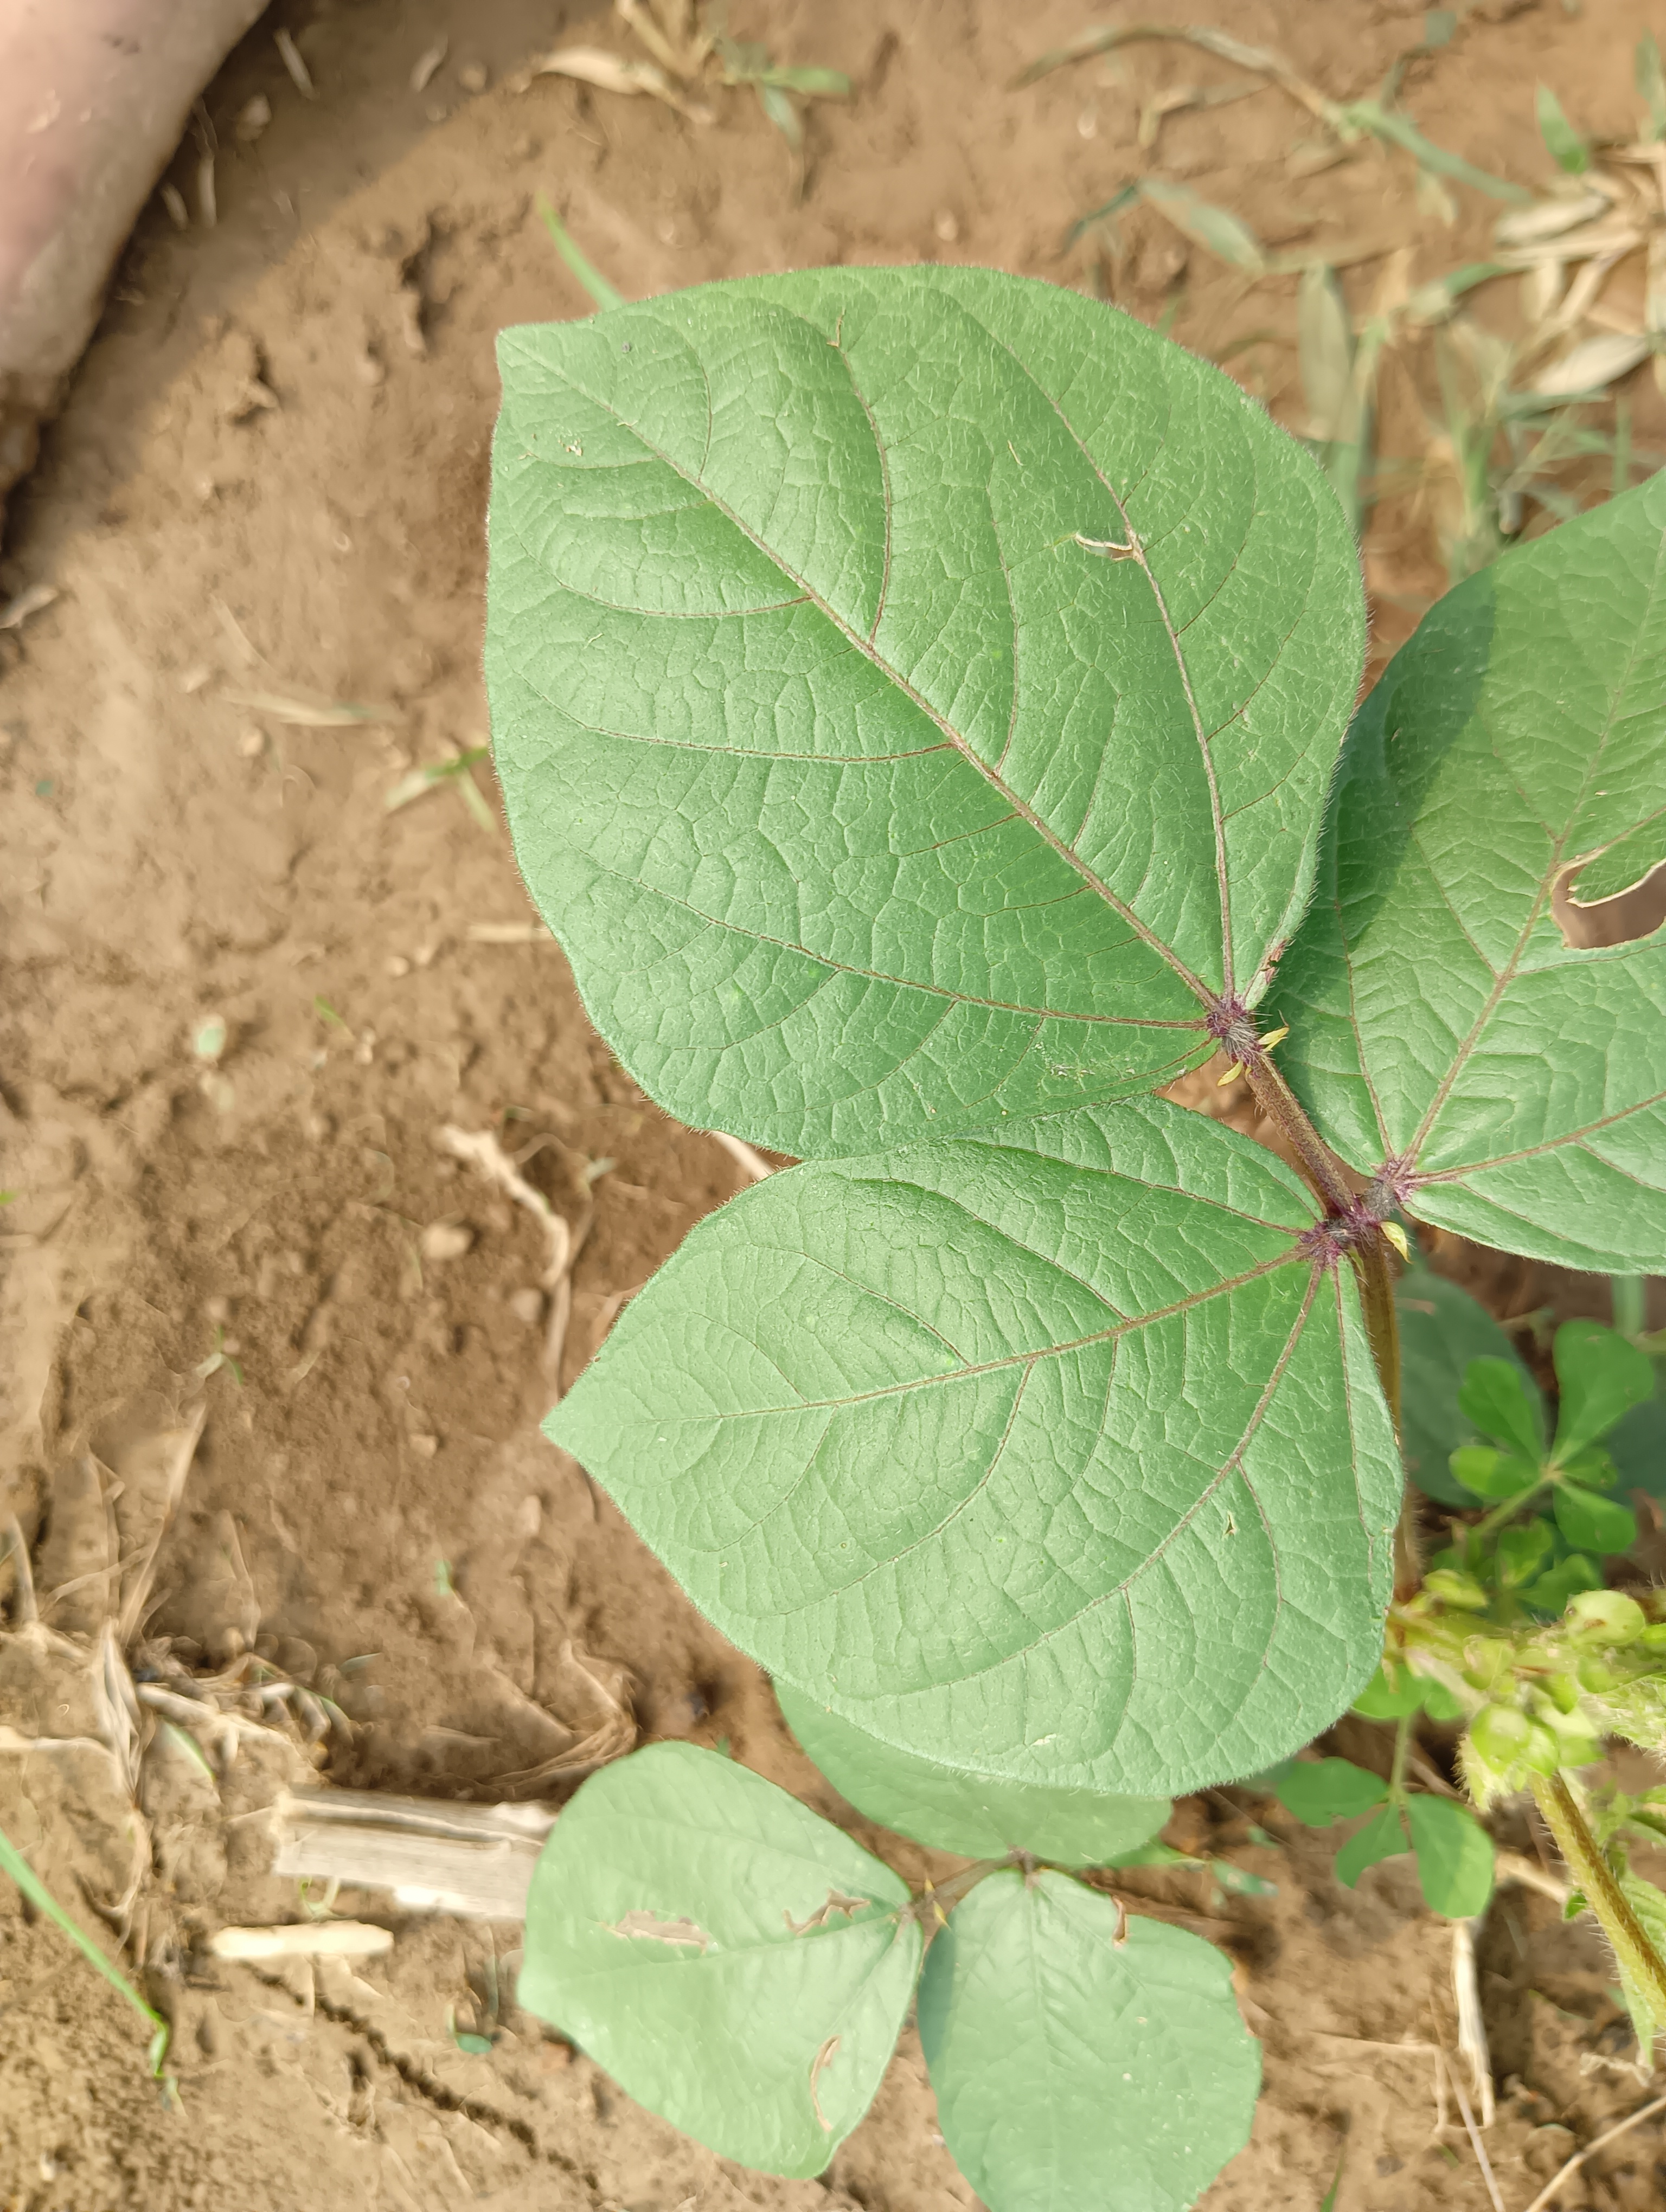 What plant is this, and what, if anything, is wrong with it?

mungbean, healthy
